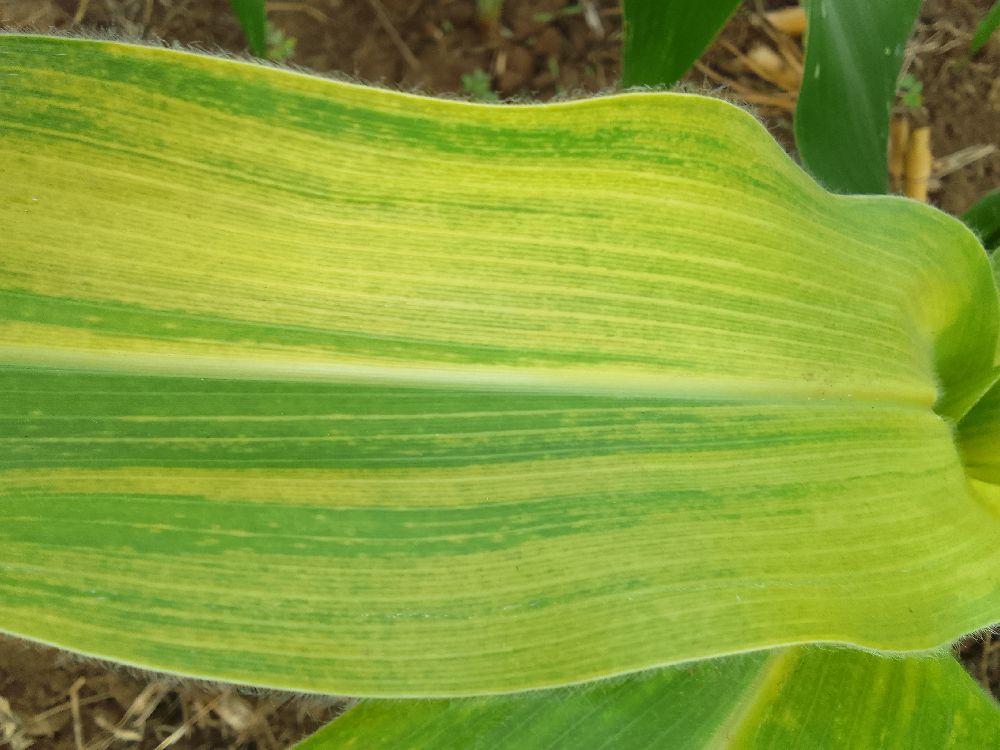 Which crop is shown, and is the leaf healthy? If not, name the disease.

maize, maize lethal necrosis
